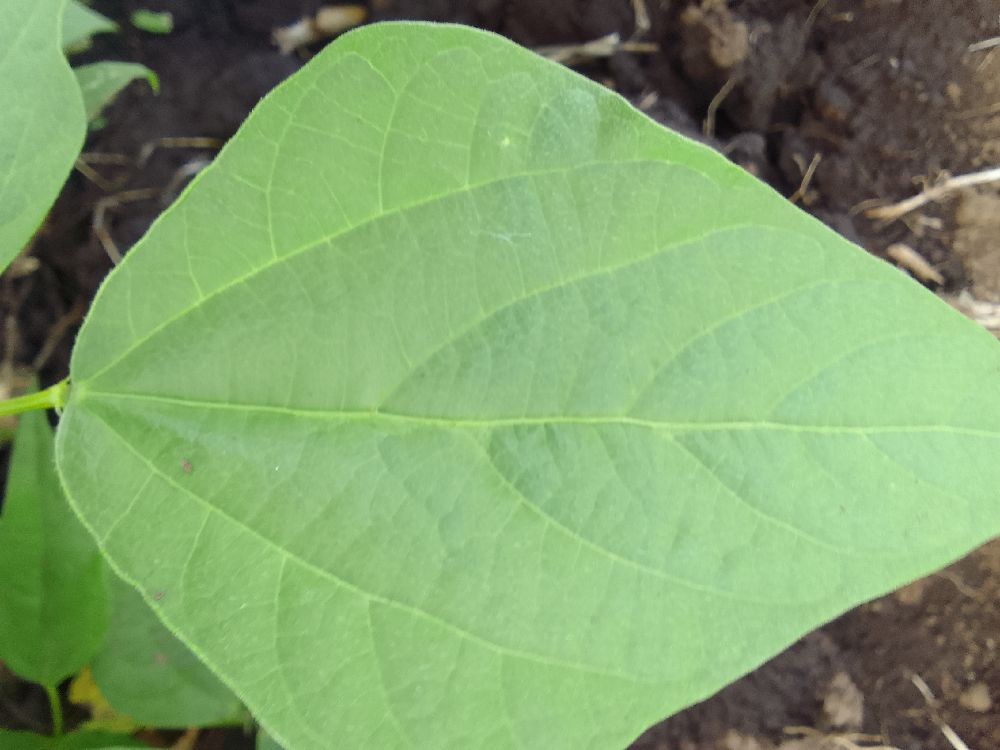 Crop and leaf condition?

common bean, healthy
